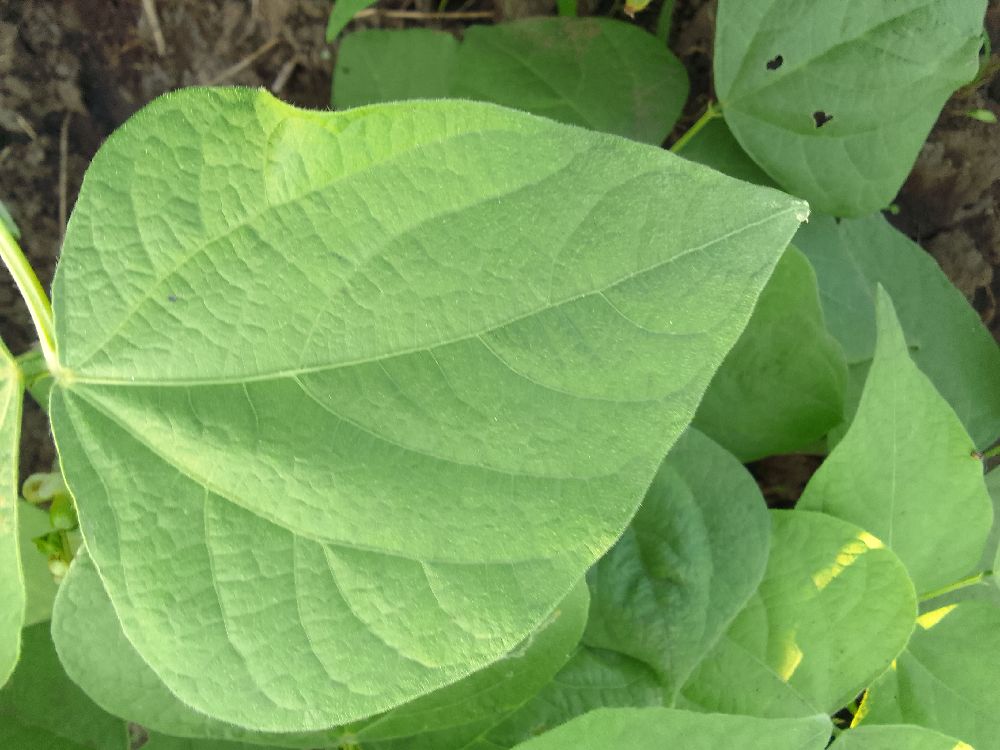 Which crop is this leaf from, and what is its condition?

common bean, healthy
